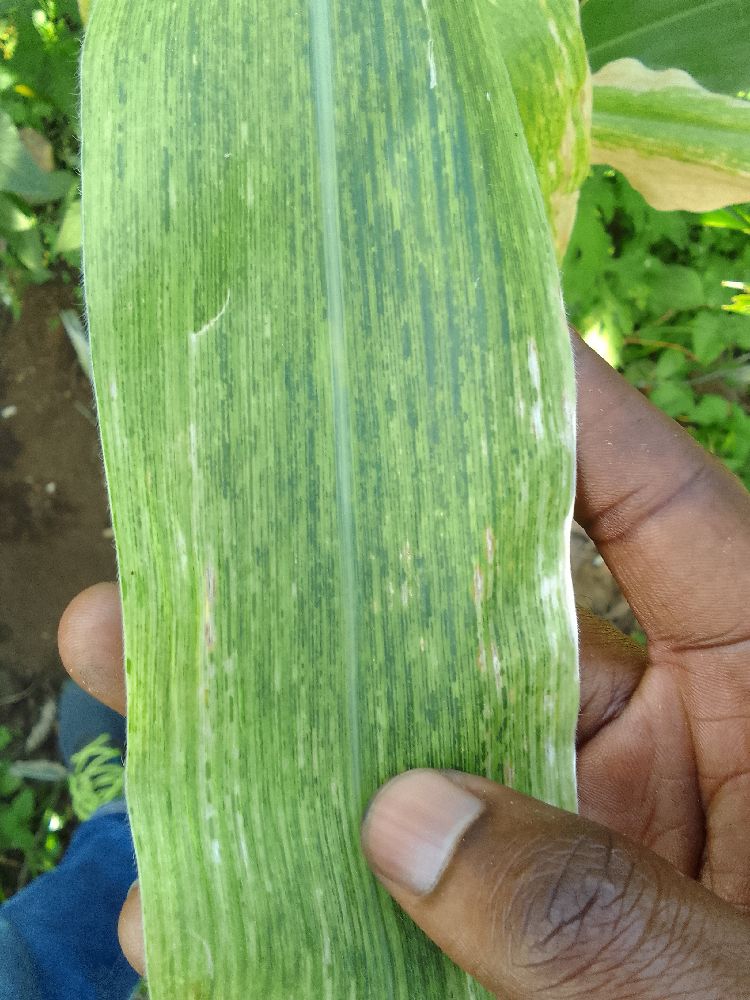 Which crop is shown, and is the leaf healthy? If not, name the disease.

maize, maize lethal necrosis
